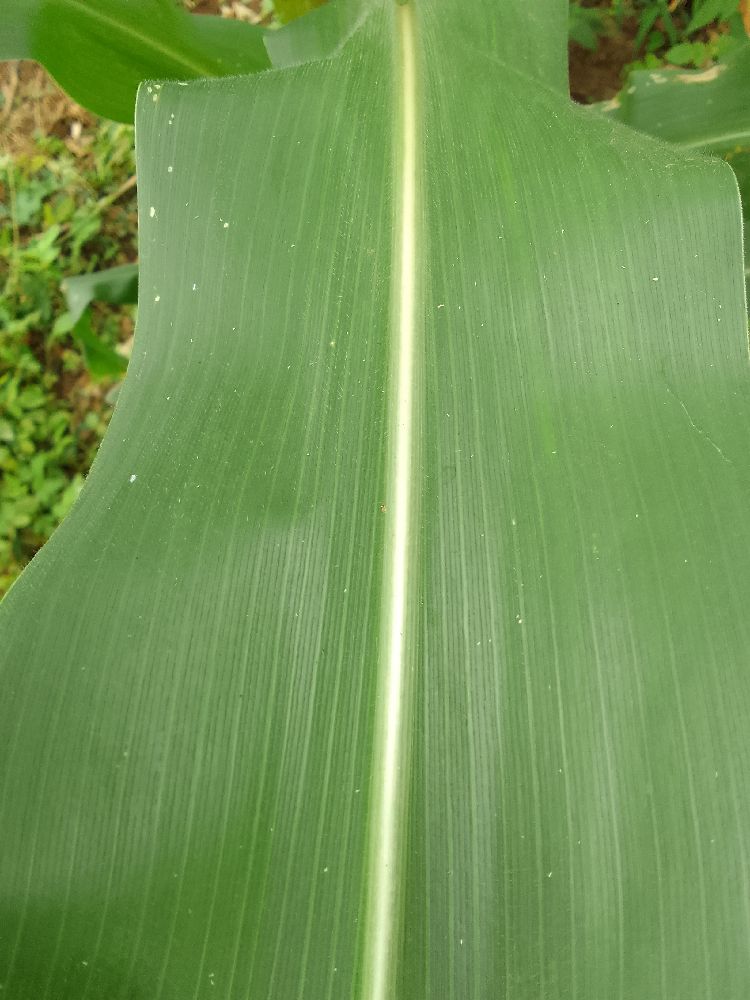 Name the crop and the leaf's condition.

maize, healthy
